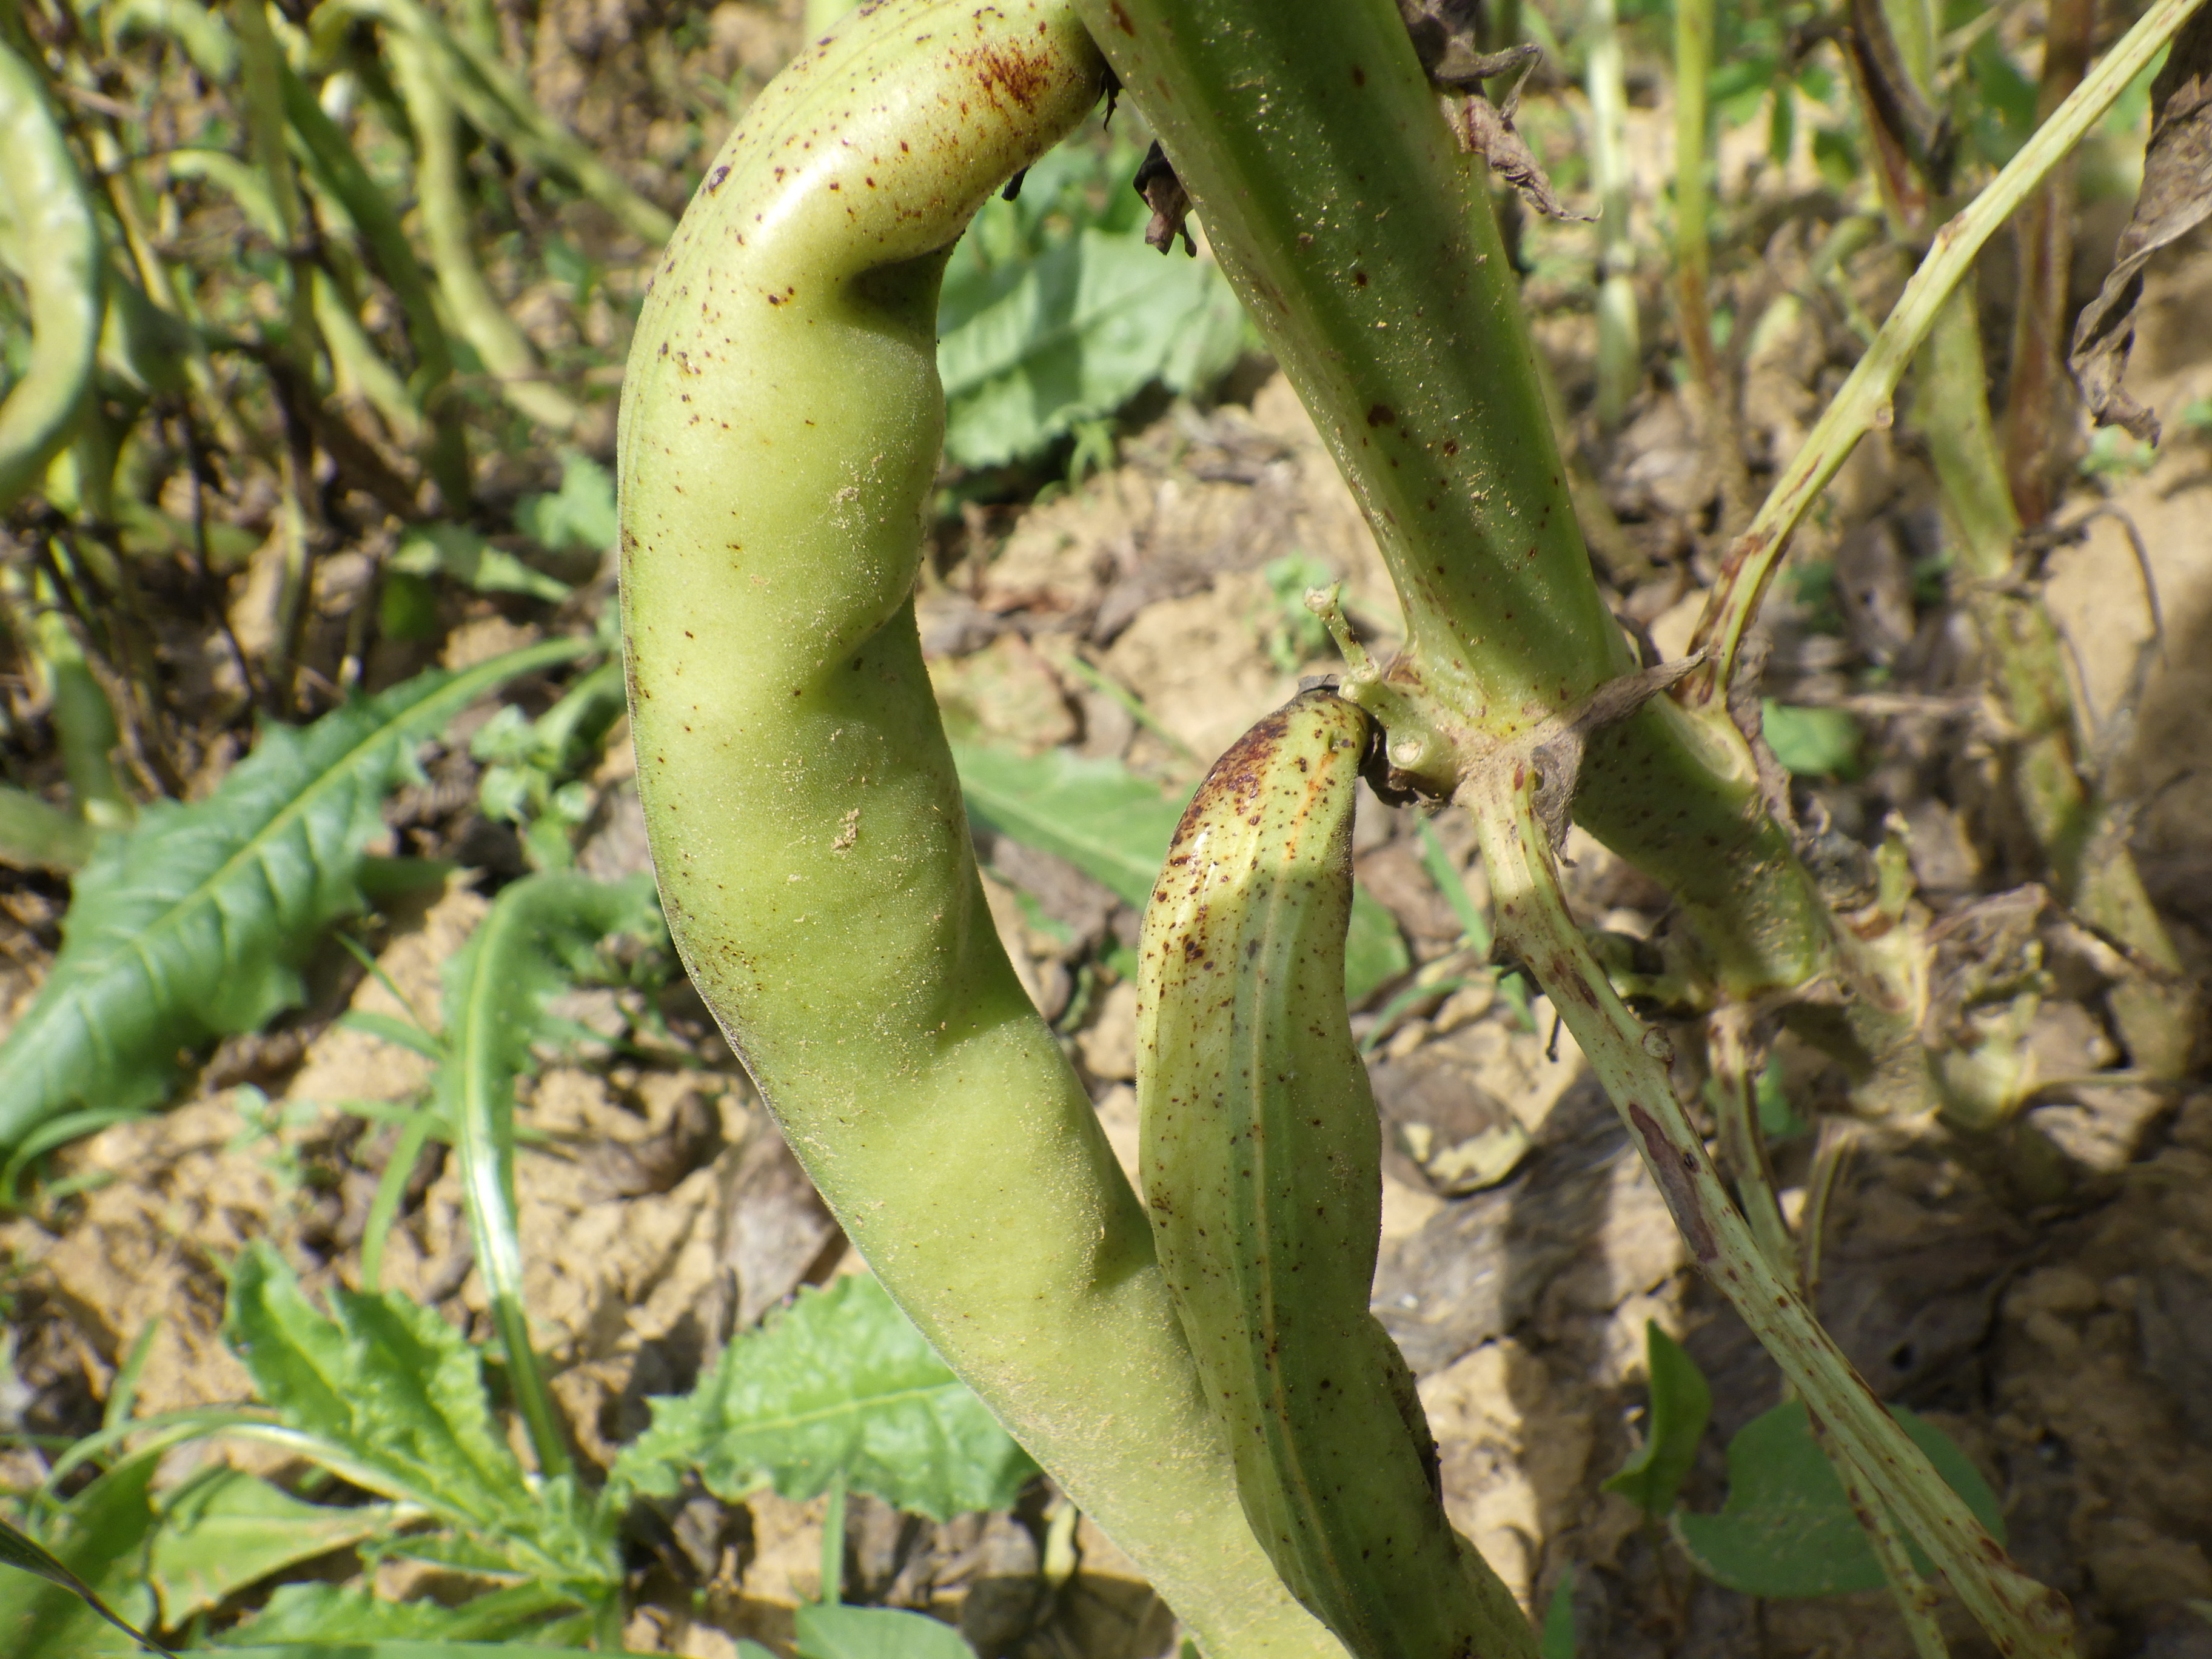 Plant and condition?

faba bean, chocolate spot
